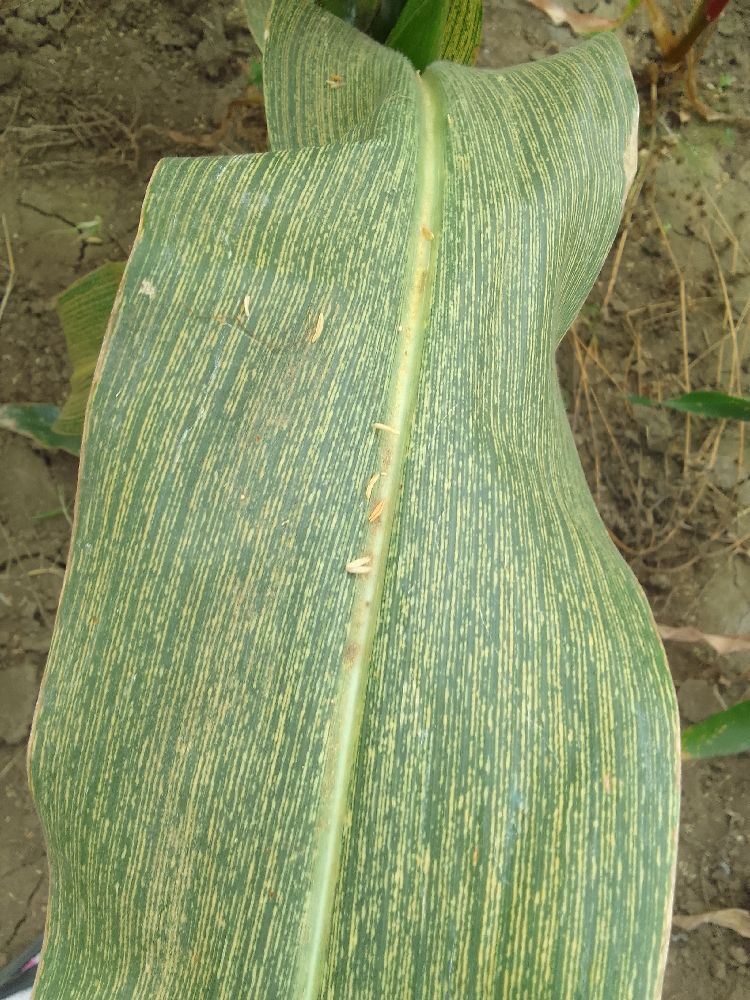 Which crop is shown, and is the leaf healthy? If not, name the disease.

maize, maize streak virus
